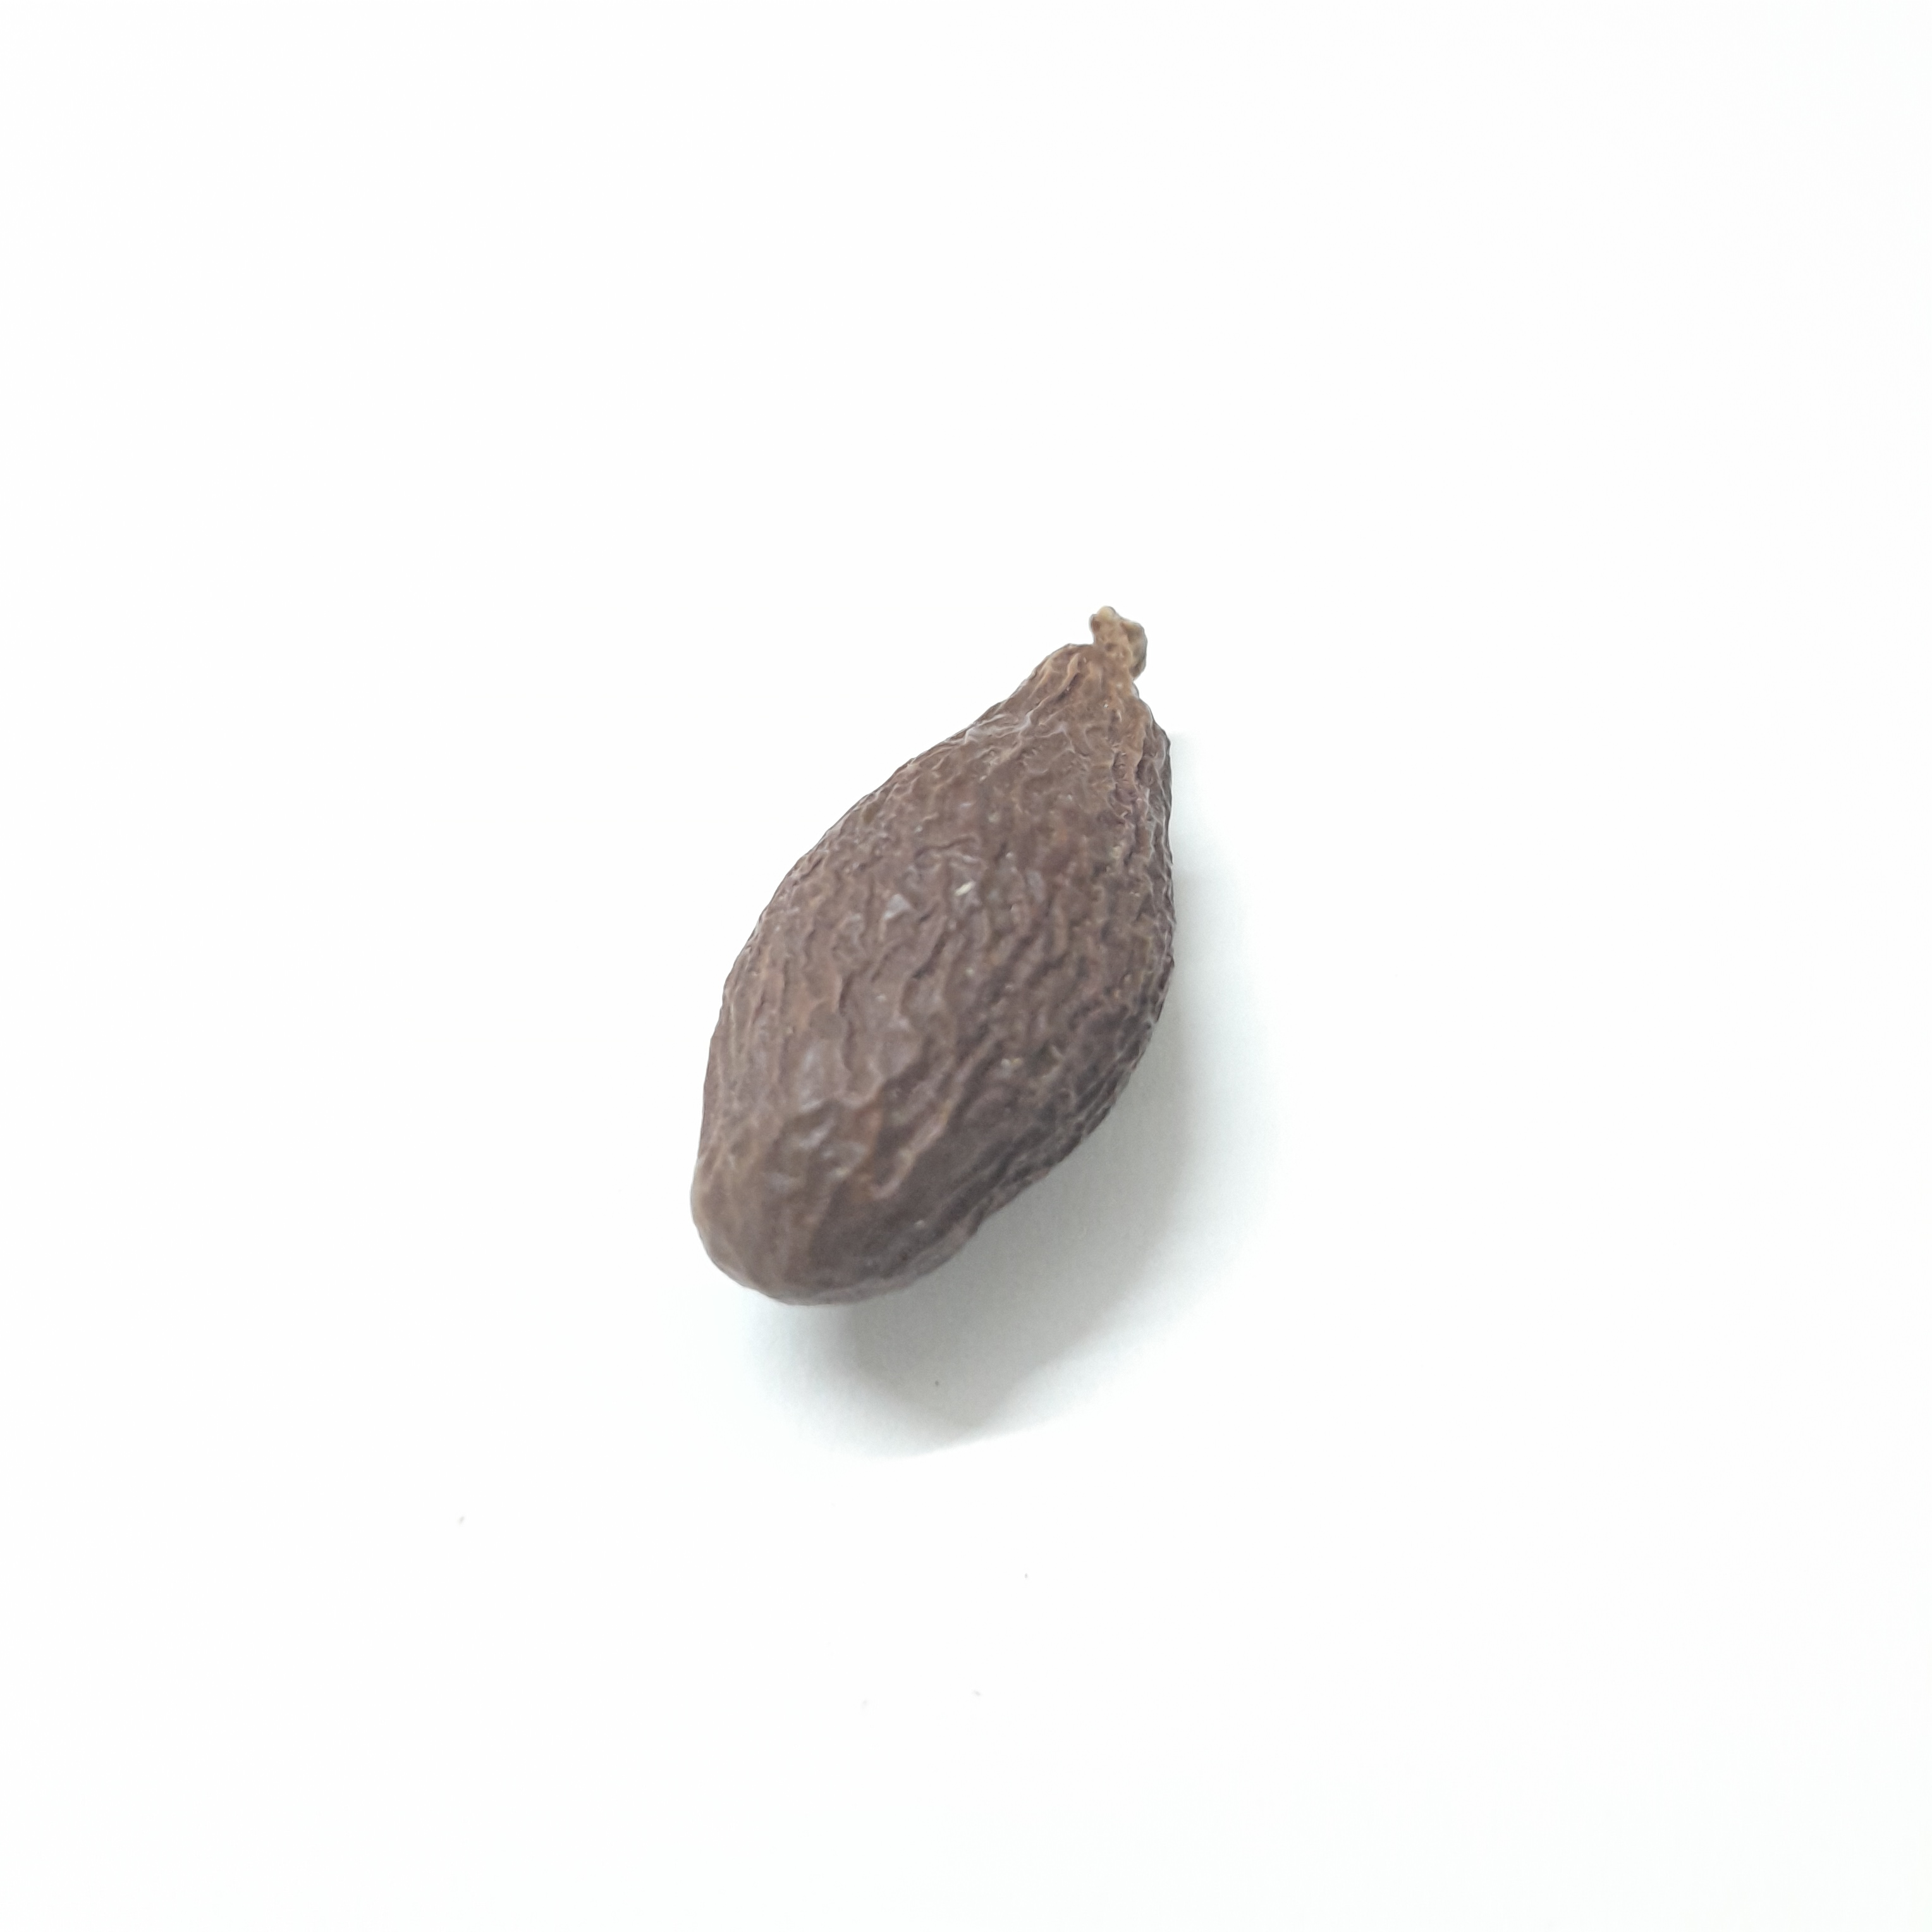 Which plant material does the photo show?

niranjanphal
